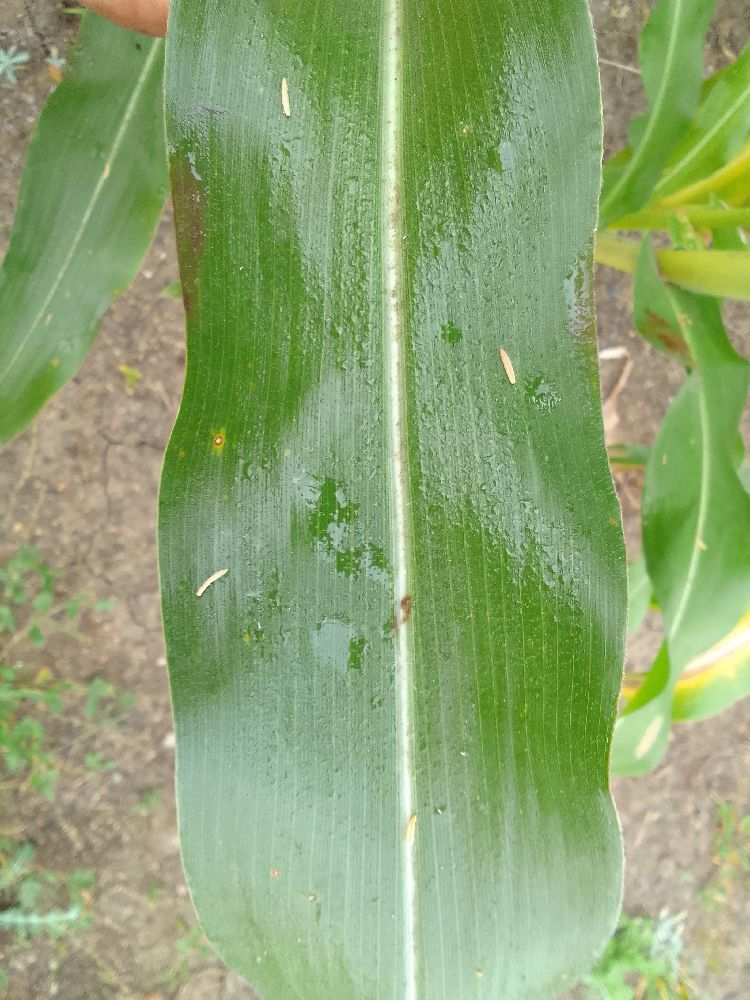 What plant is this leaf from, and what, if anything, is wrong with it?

maize, healthy
